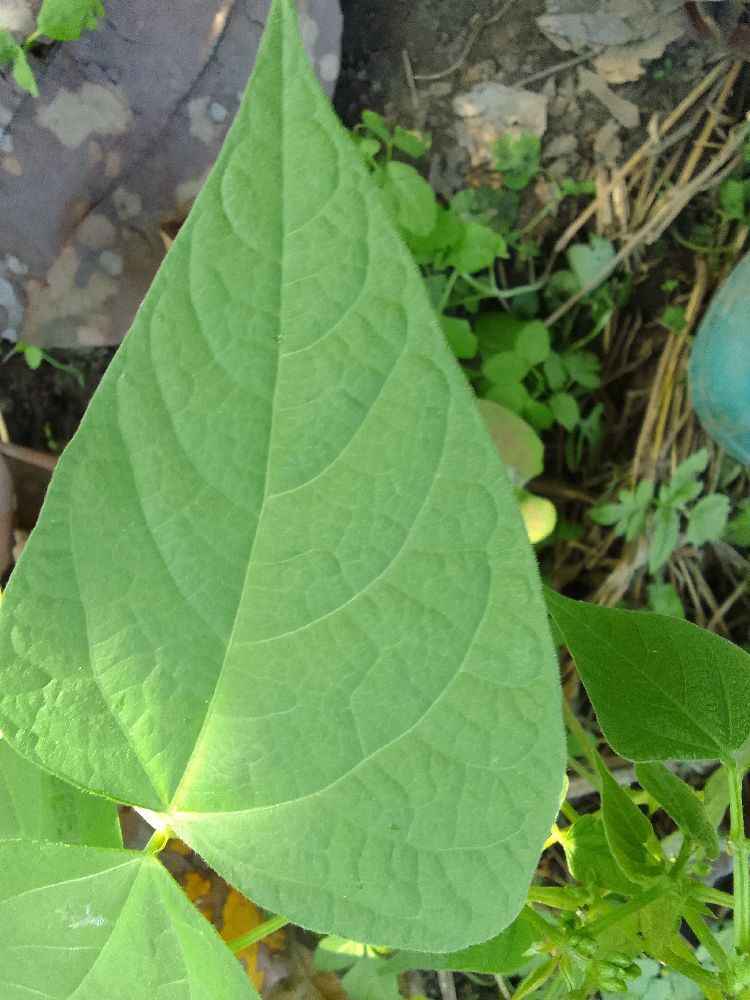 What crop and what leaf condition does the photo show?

common bean, healthy
